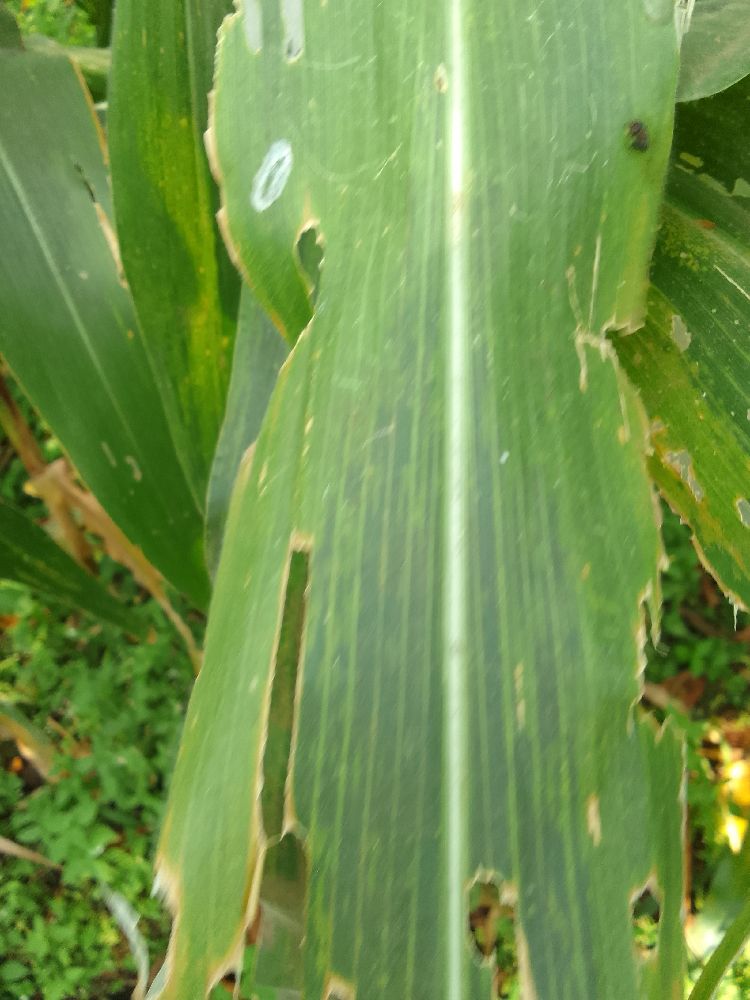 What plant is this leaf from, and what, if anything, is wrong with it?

maize, maize lethal necrosis
